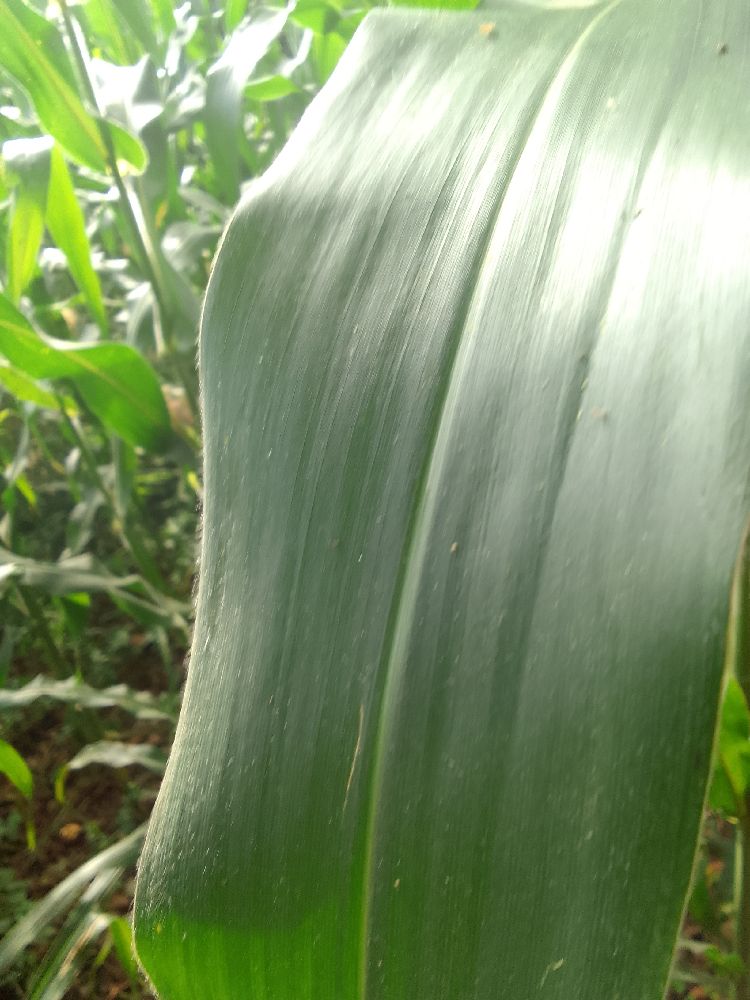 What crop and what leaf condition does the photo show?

maize, healthy
